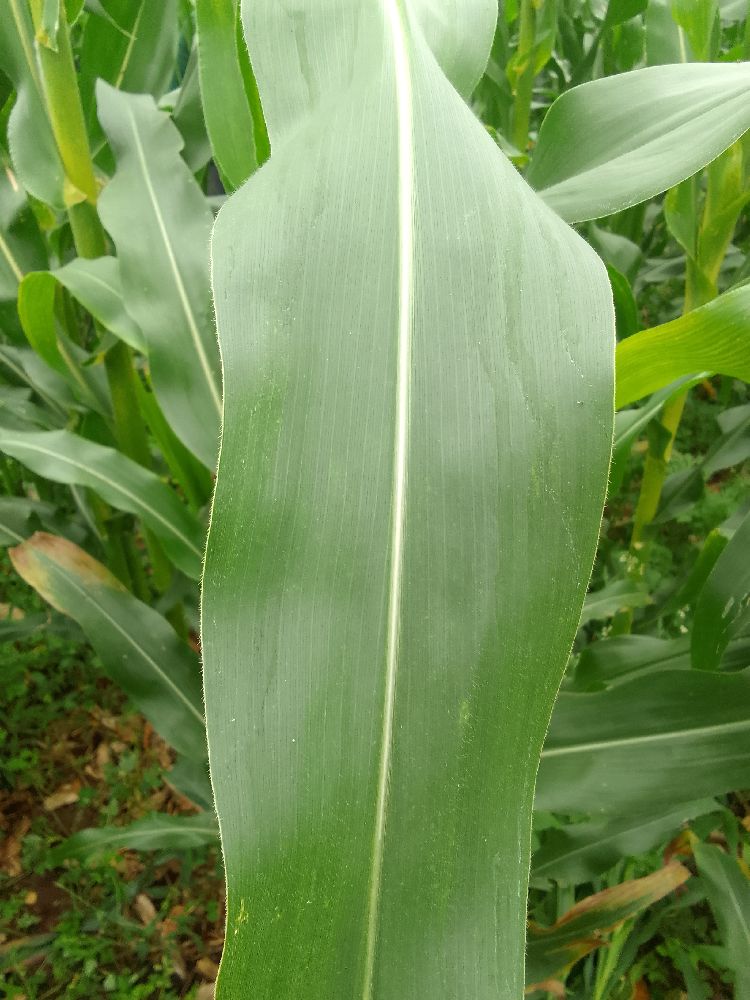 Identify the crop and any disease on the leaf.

maize, healthy
